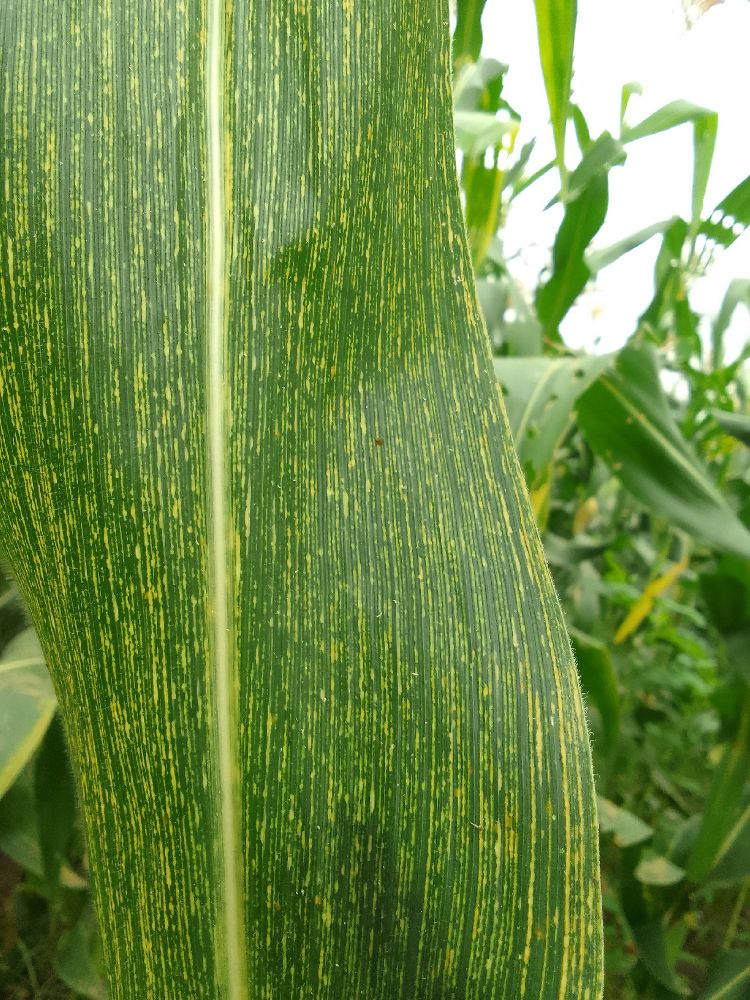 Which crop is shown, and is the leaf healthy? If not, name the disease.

maize, maize streak virus
